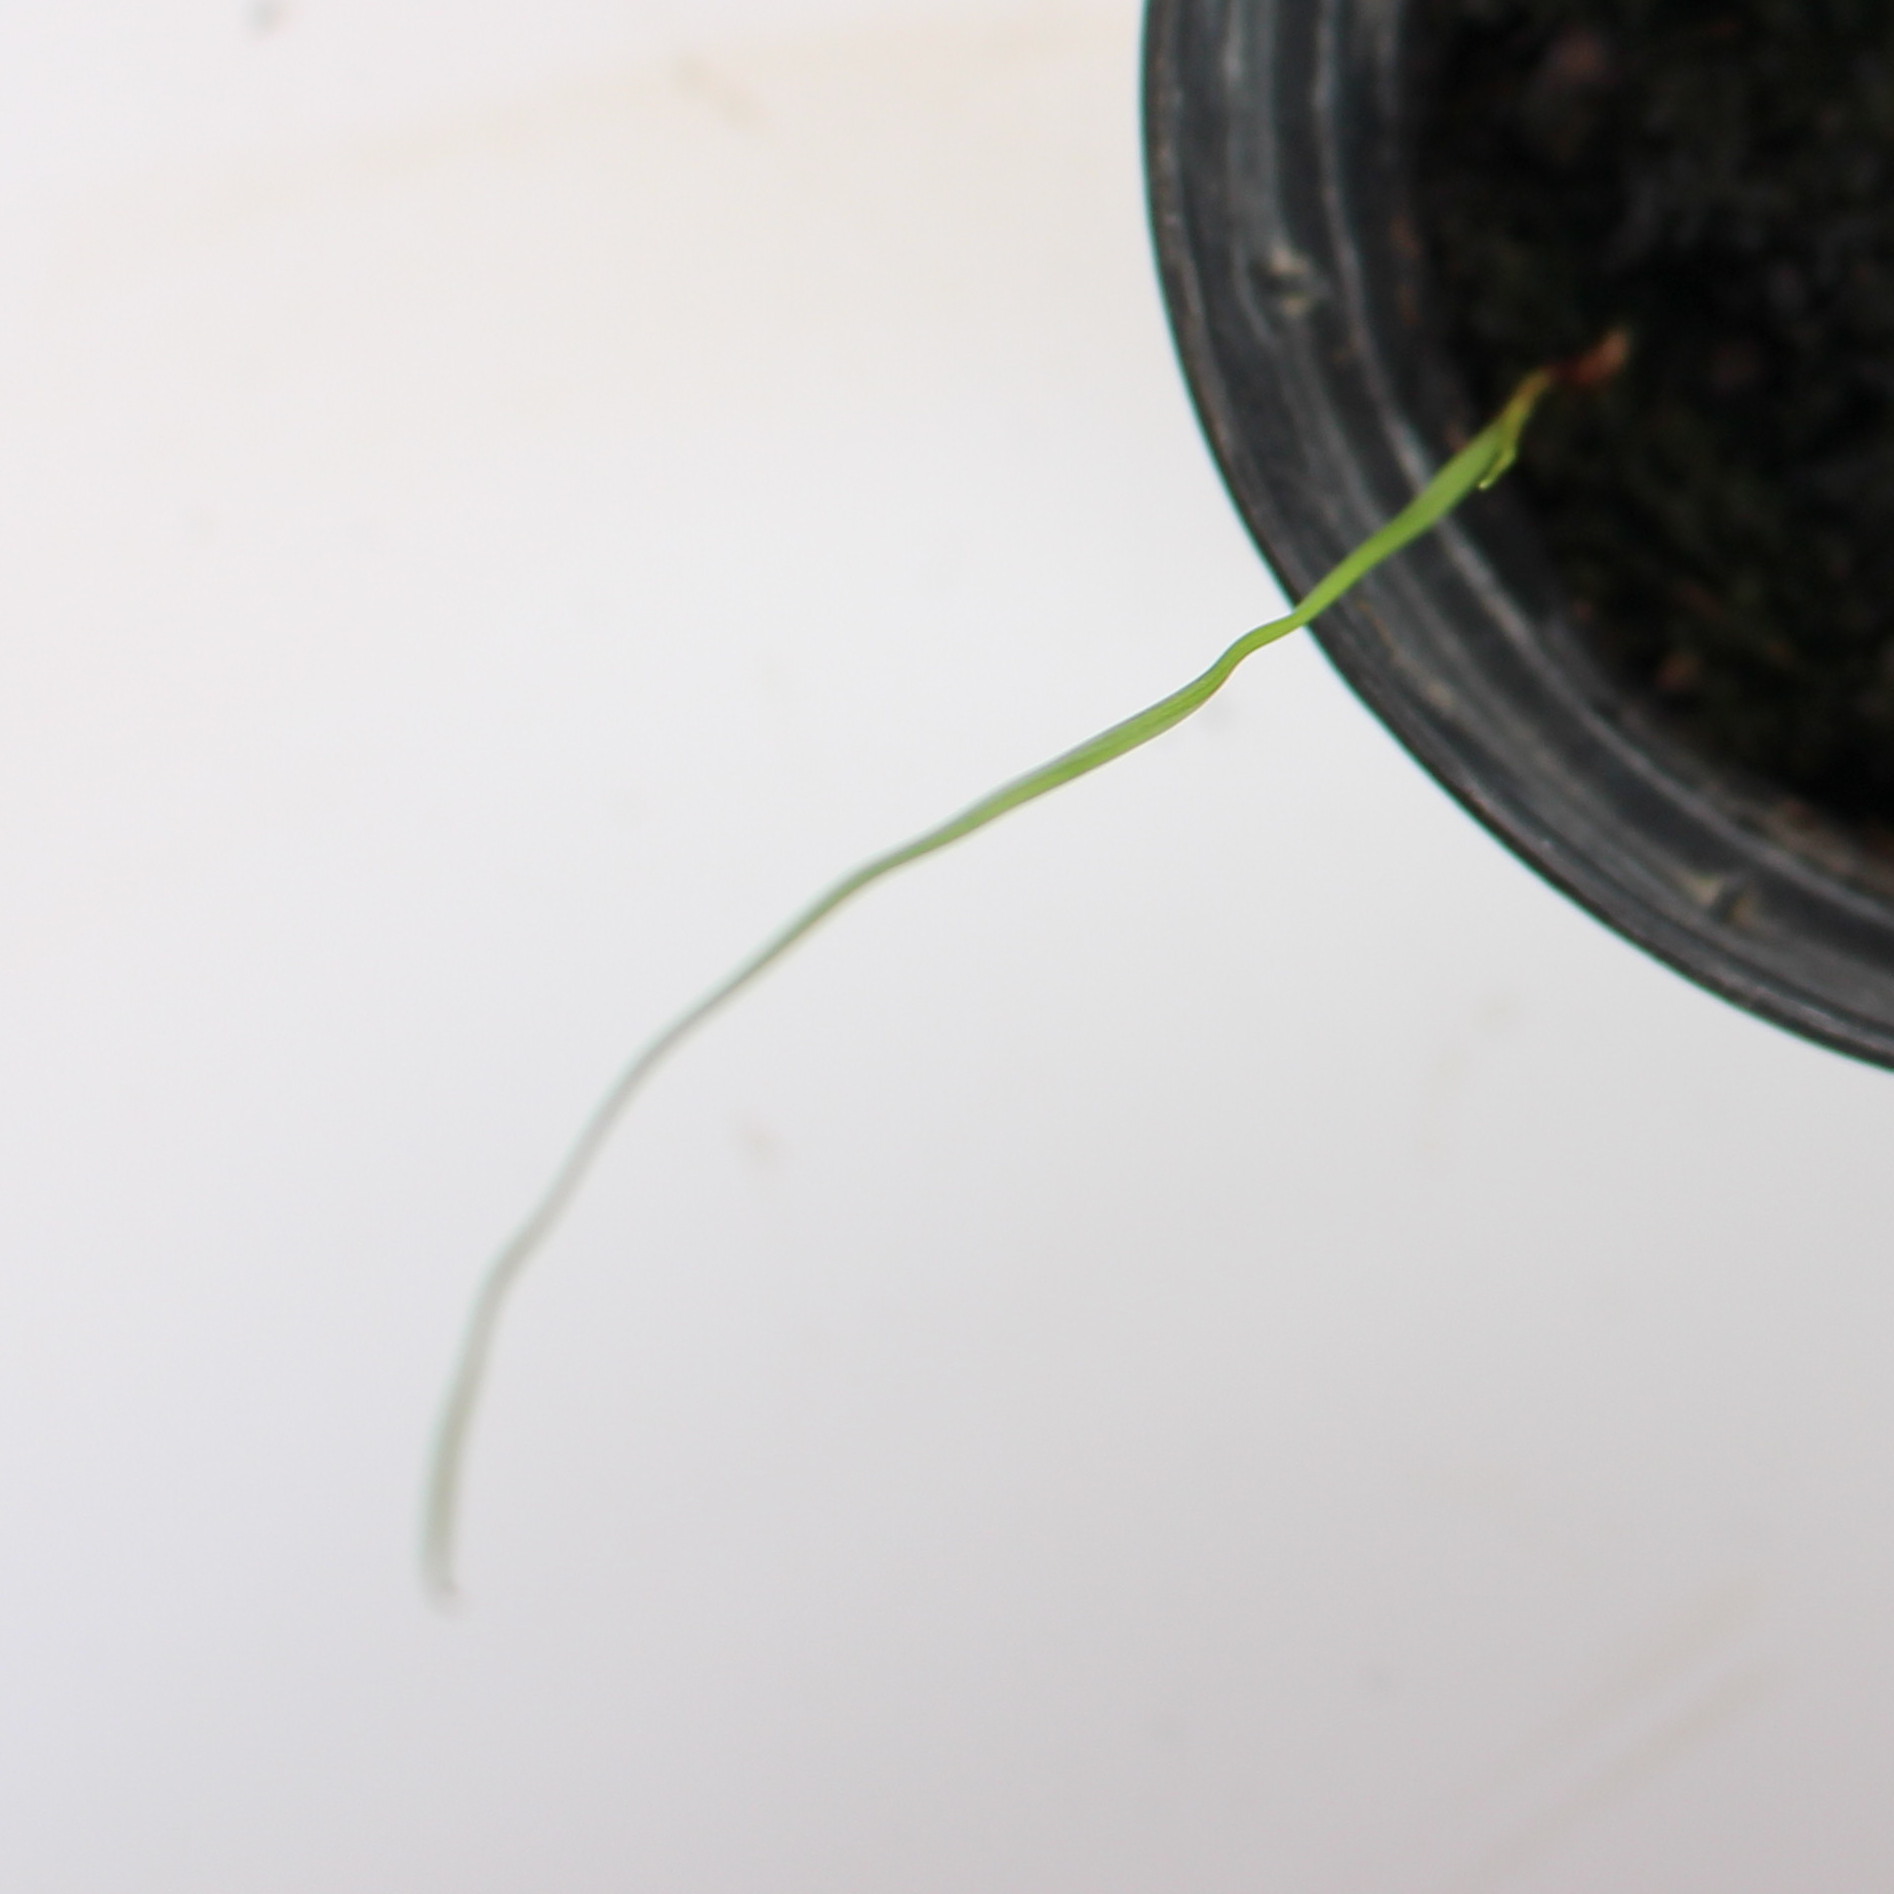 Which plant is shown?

Lolium multiflorum
